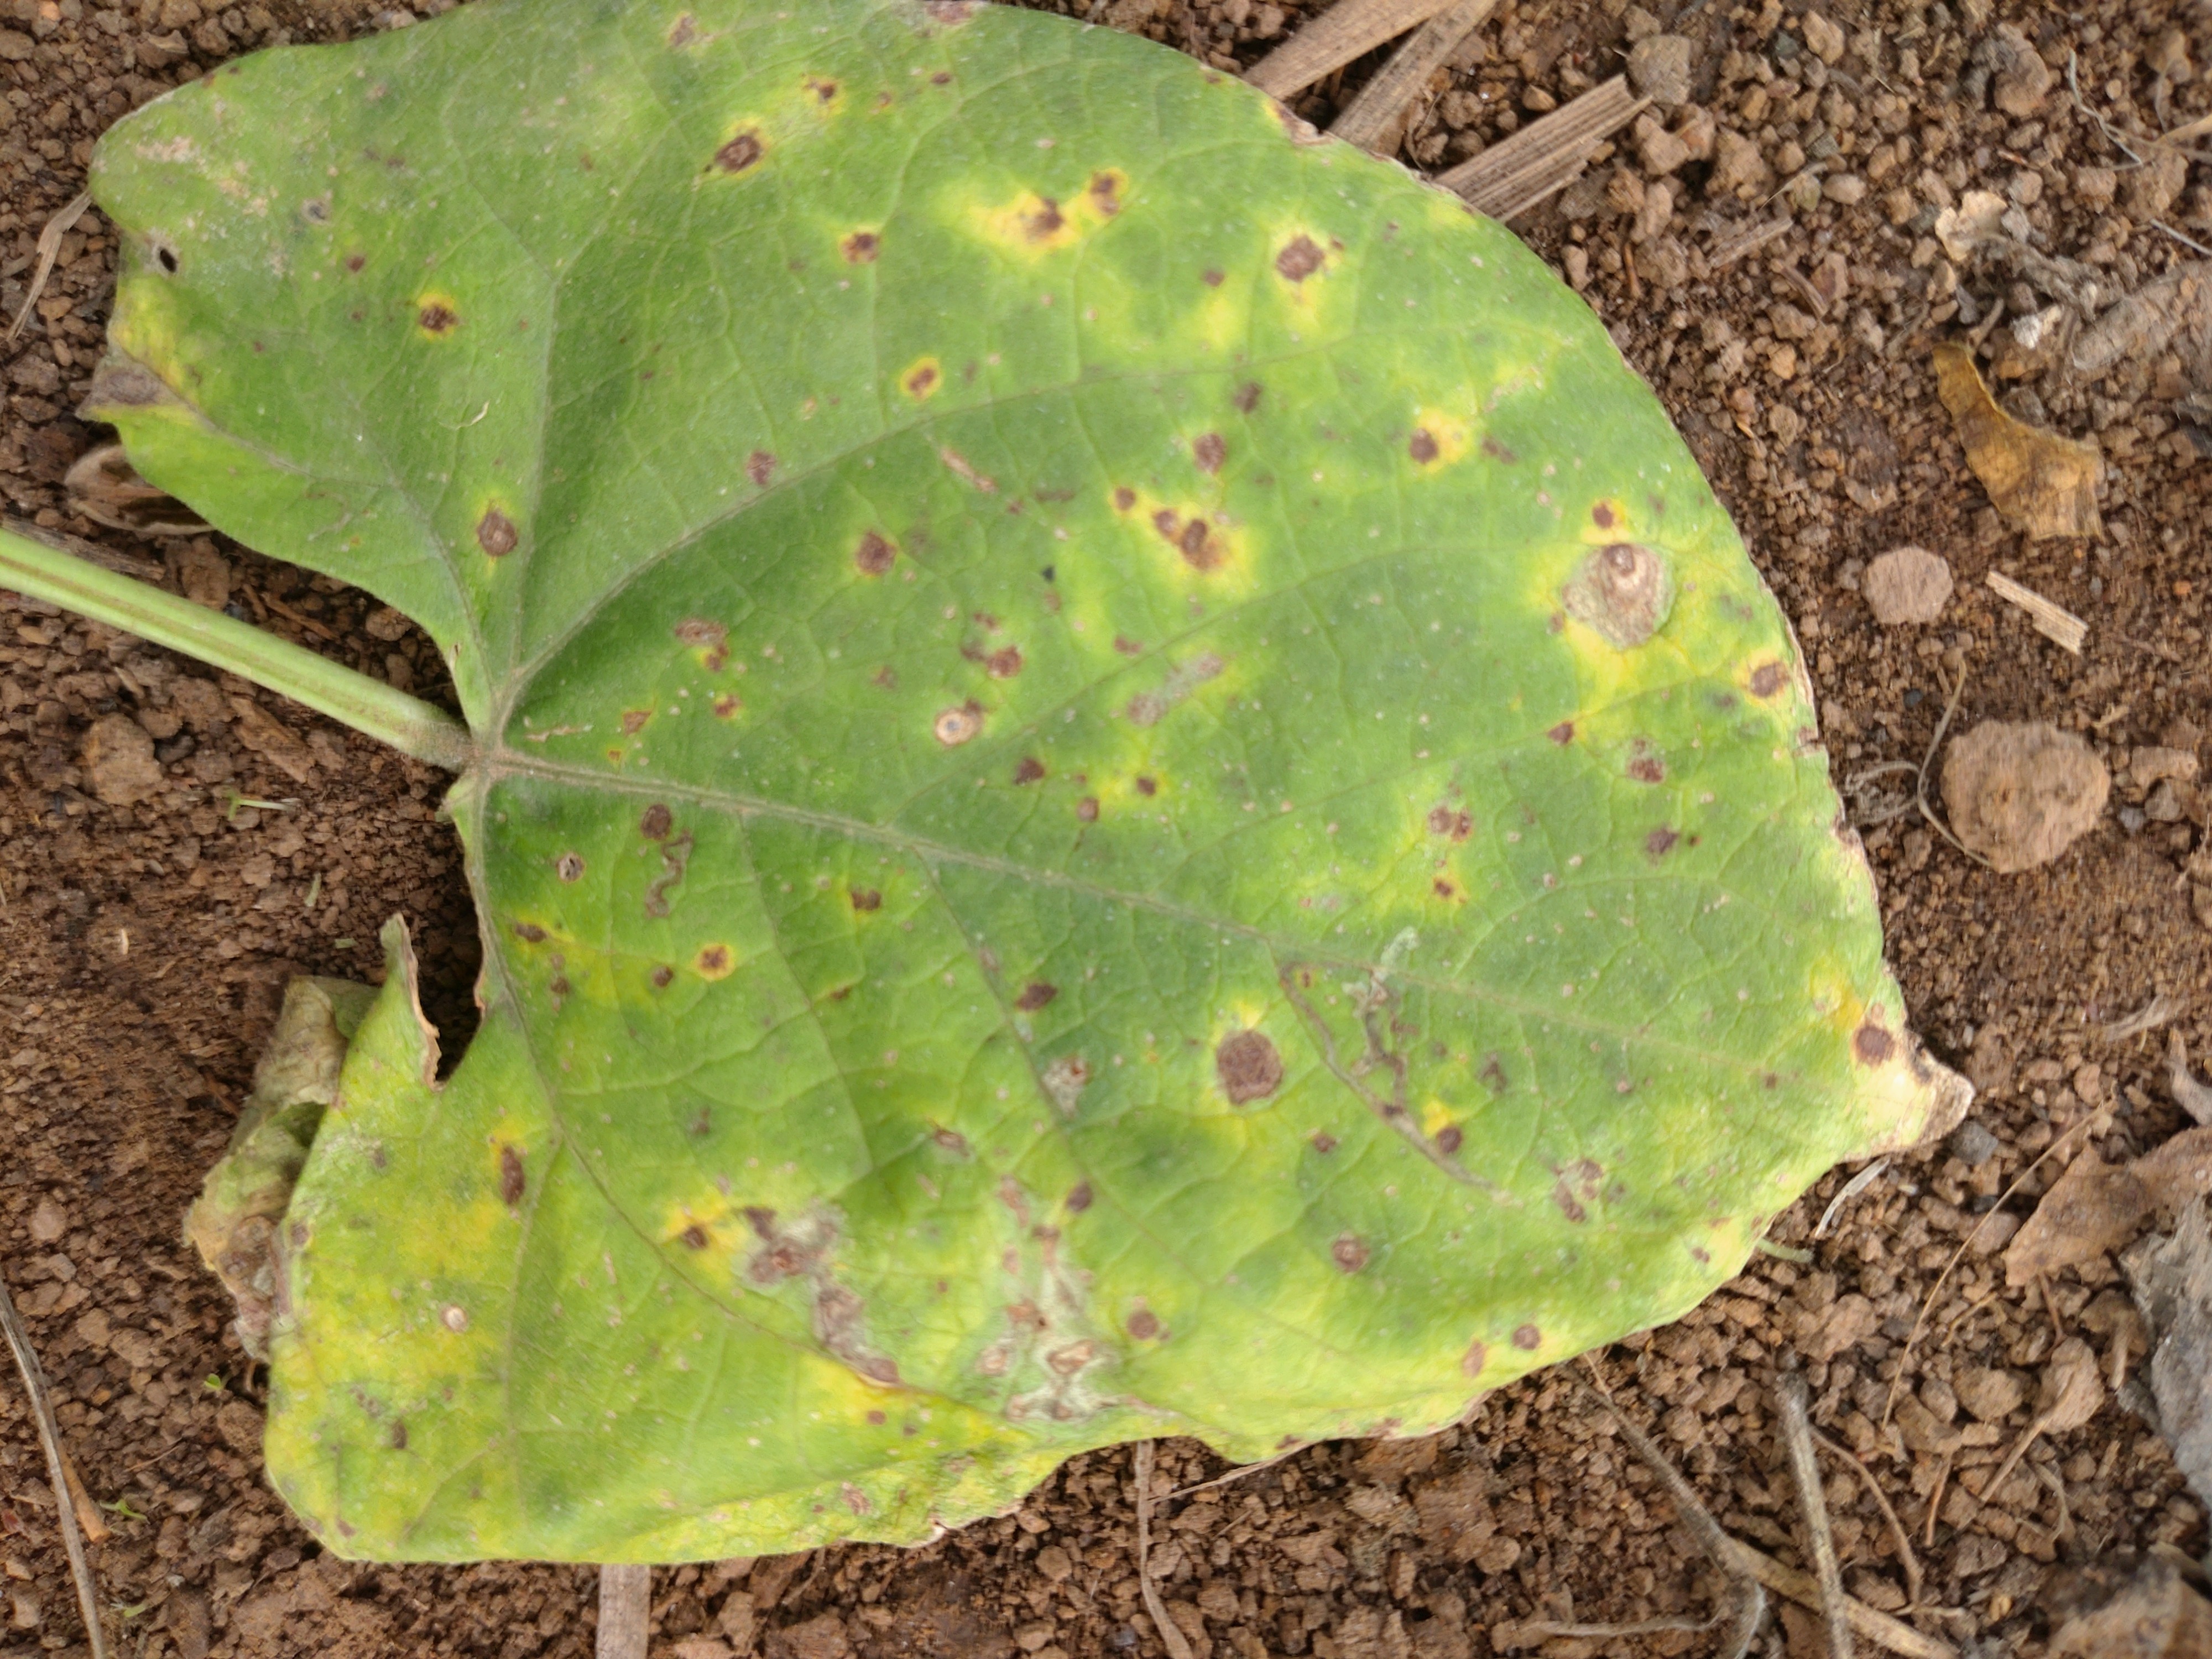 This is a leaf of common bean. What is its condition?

rust
